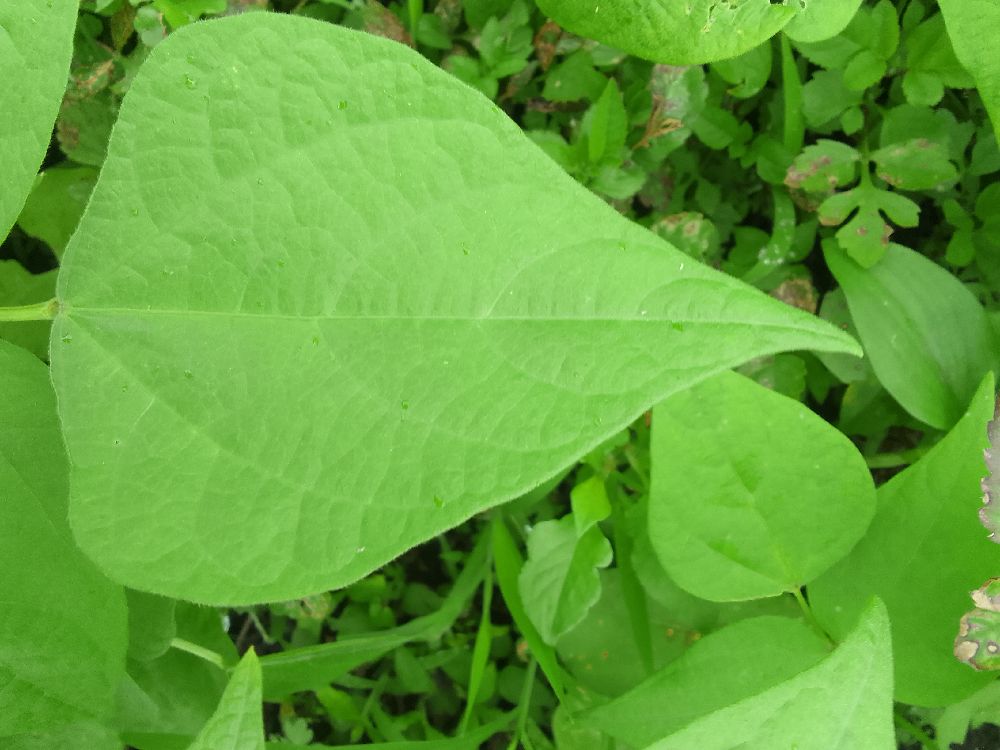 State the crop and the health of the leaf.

common bean, healthy
